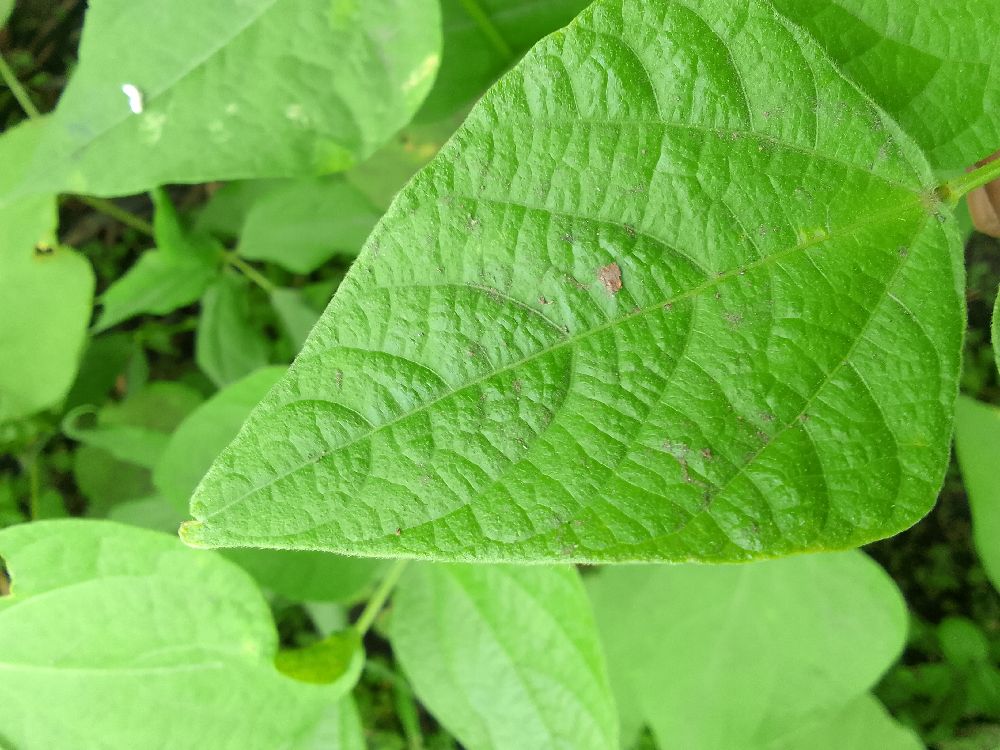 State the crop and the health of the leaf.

common bean, healthy
